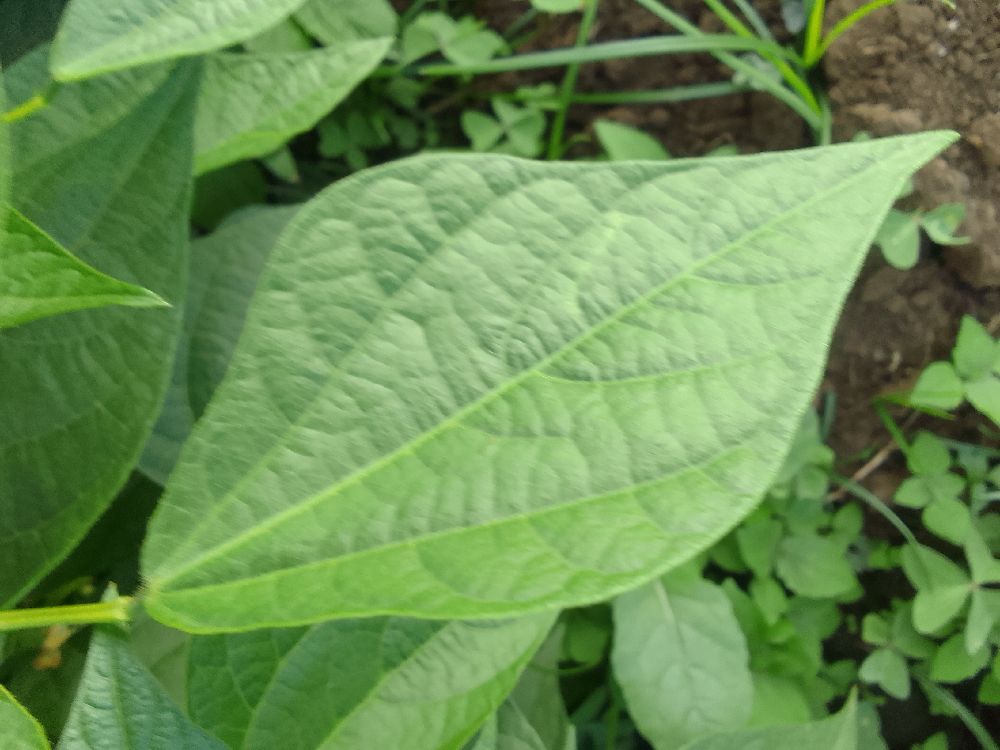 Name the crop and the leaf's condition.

common bean, healthy
